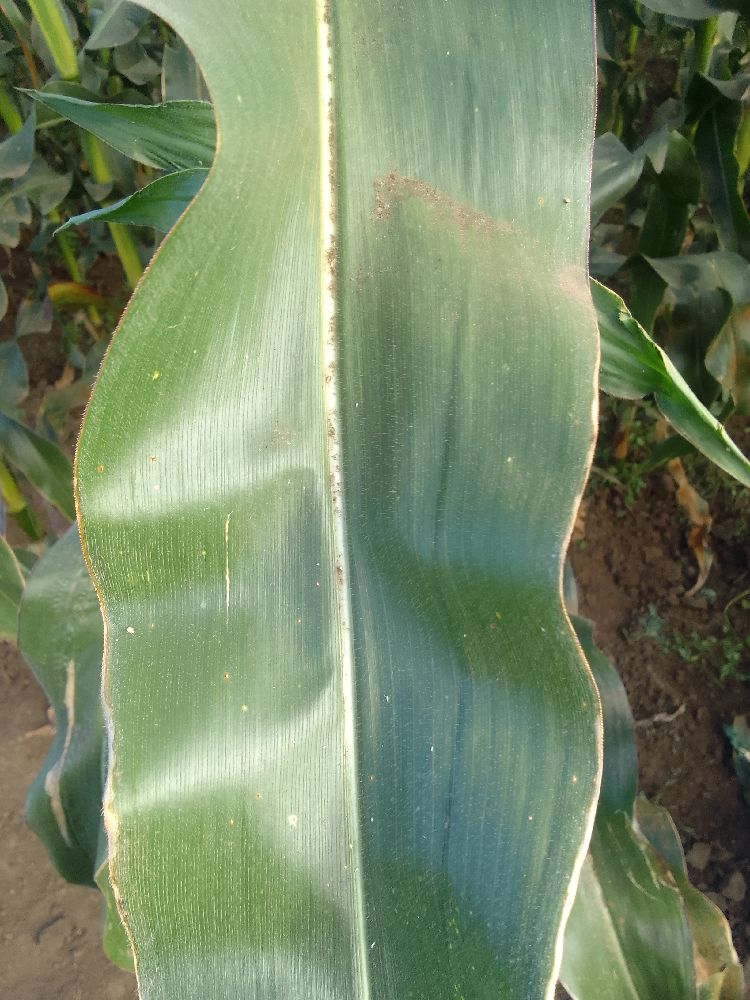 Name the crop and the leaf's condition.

maize, healthy
